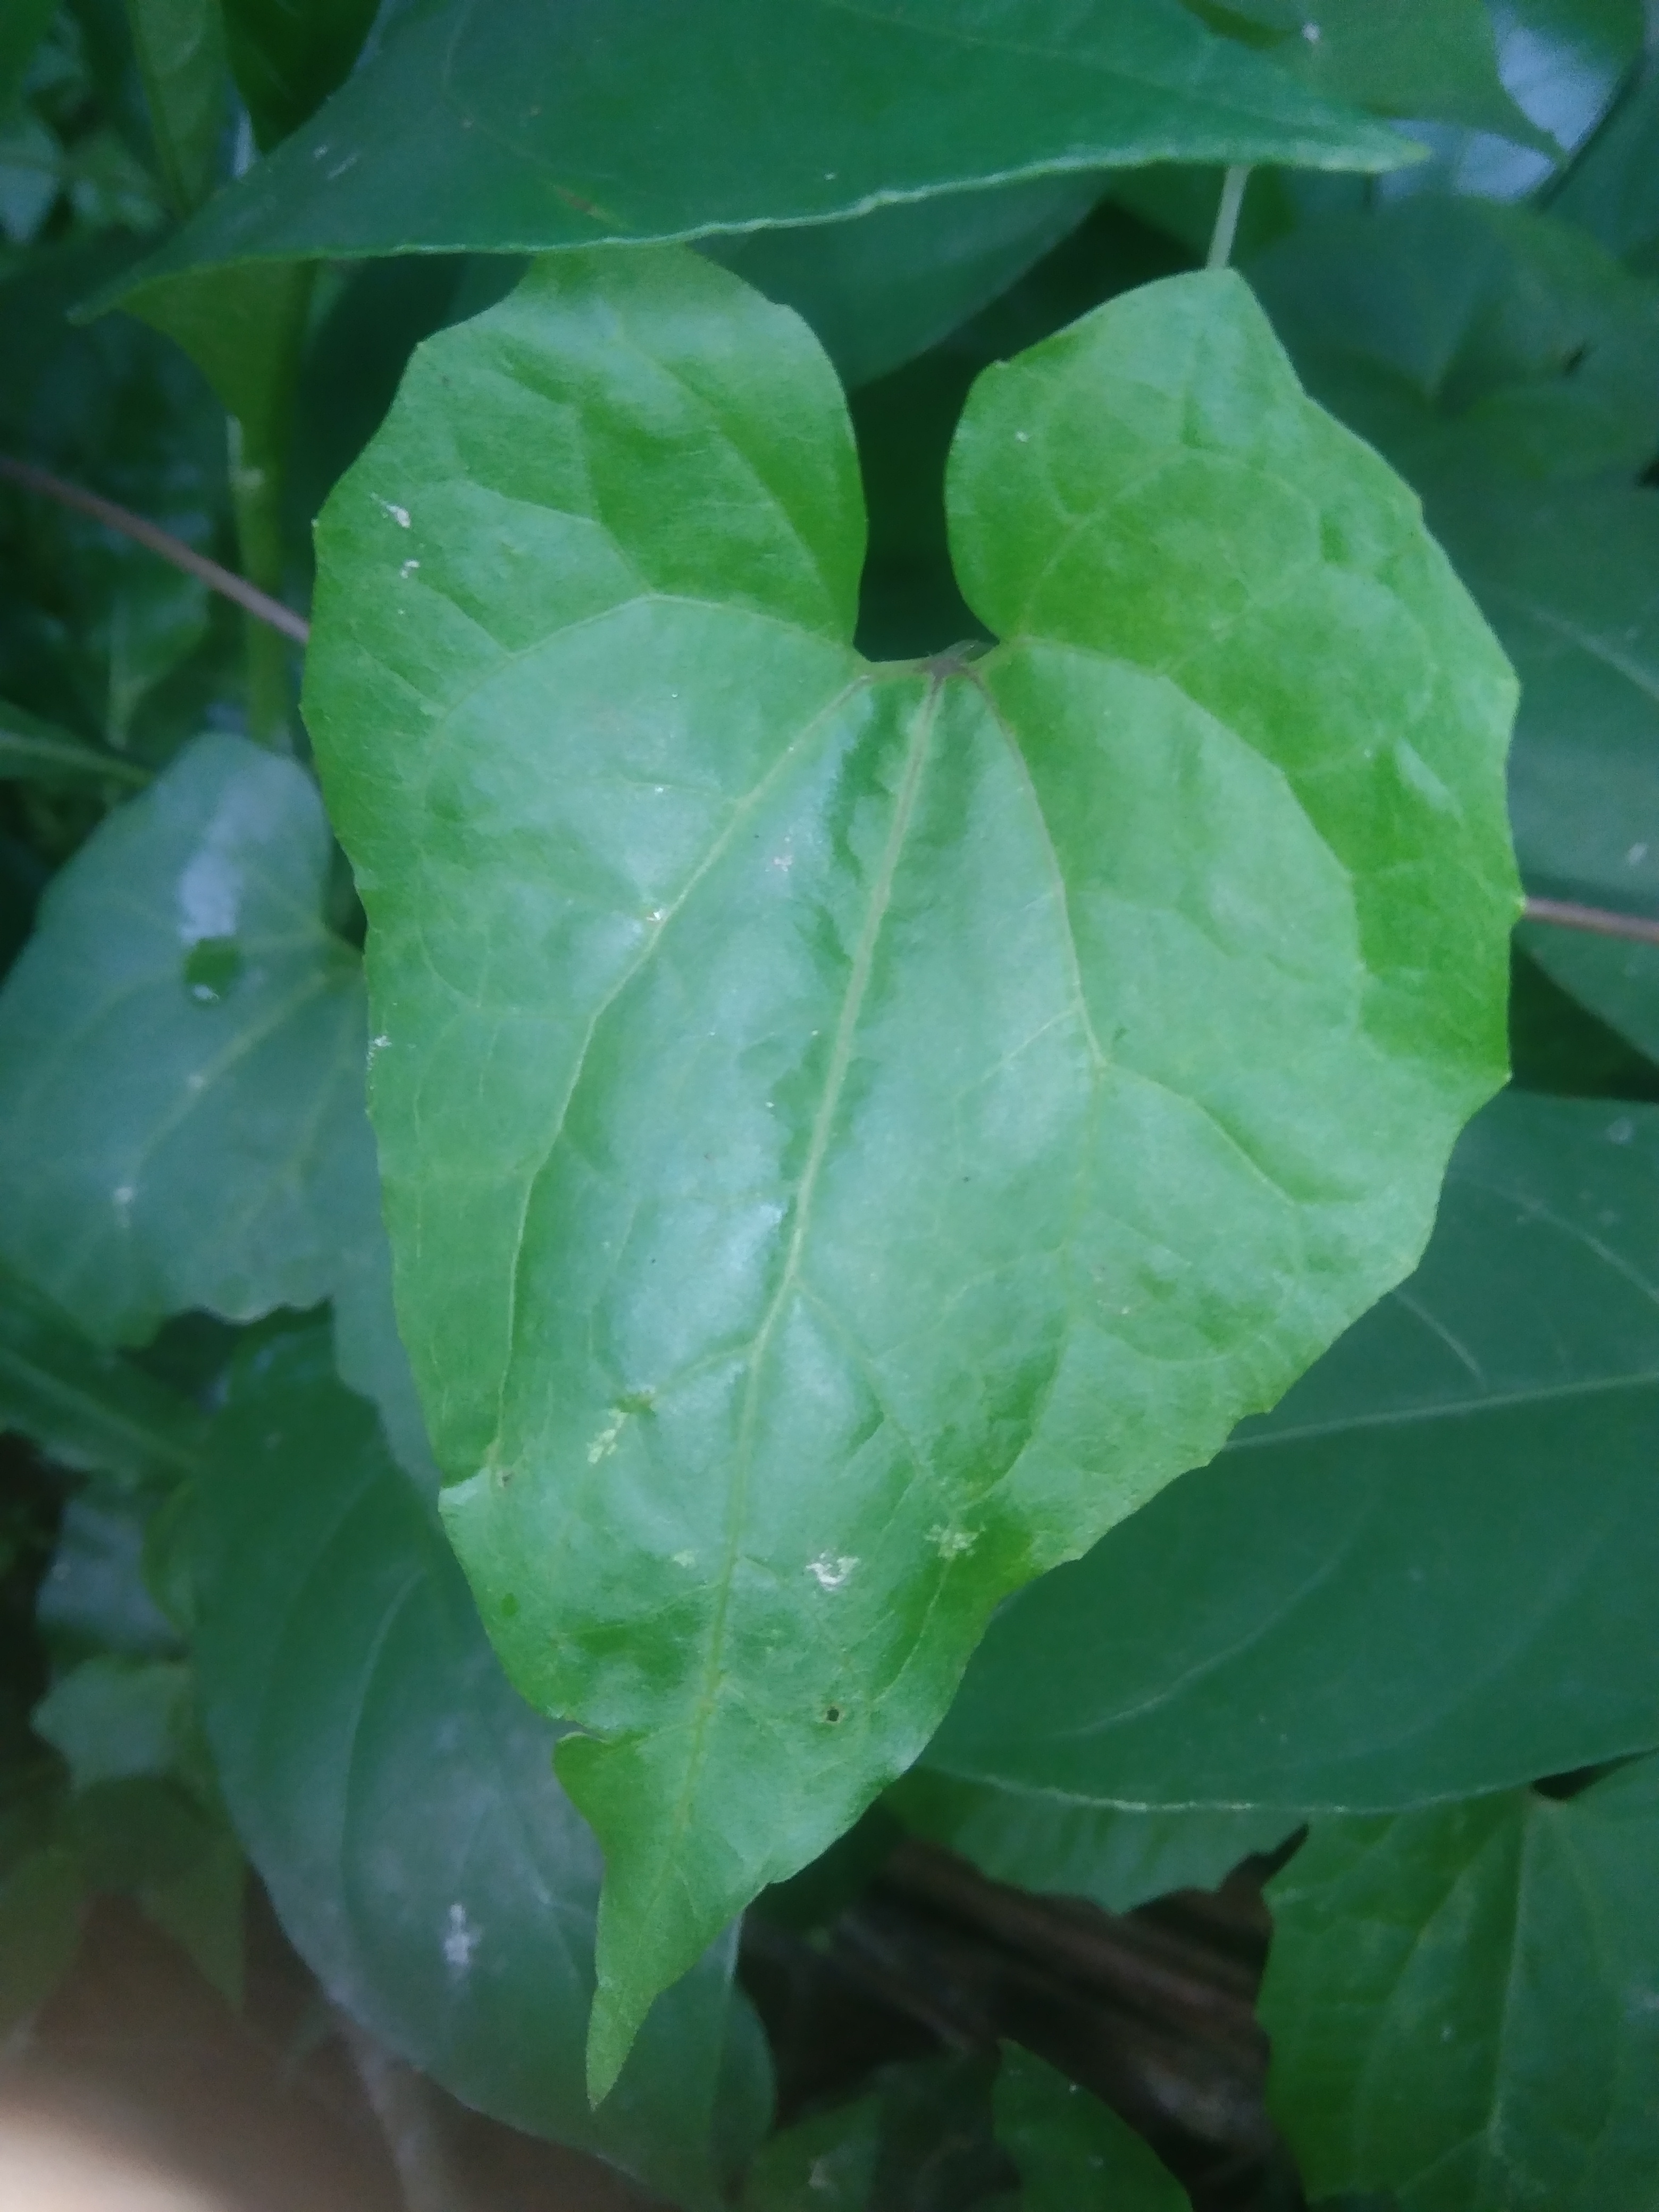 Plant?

bitter vine
